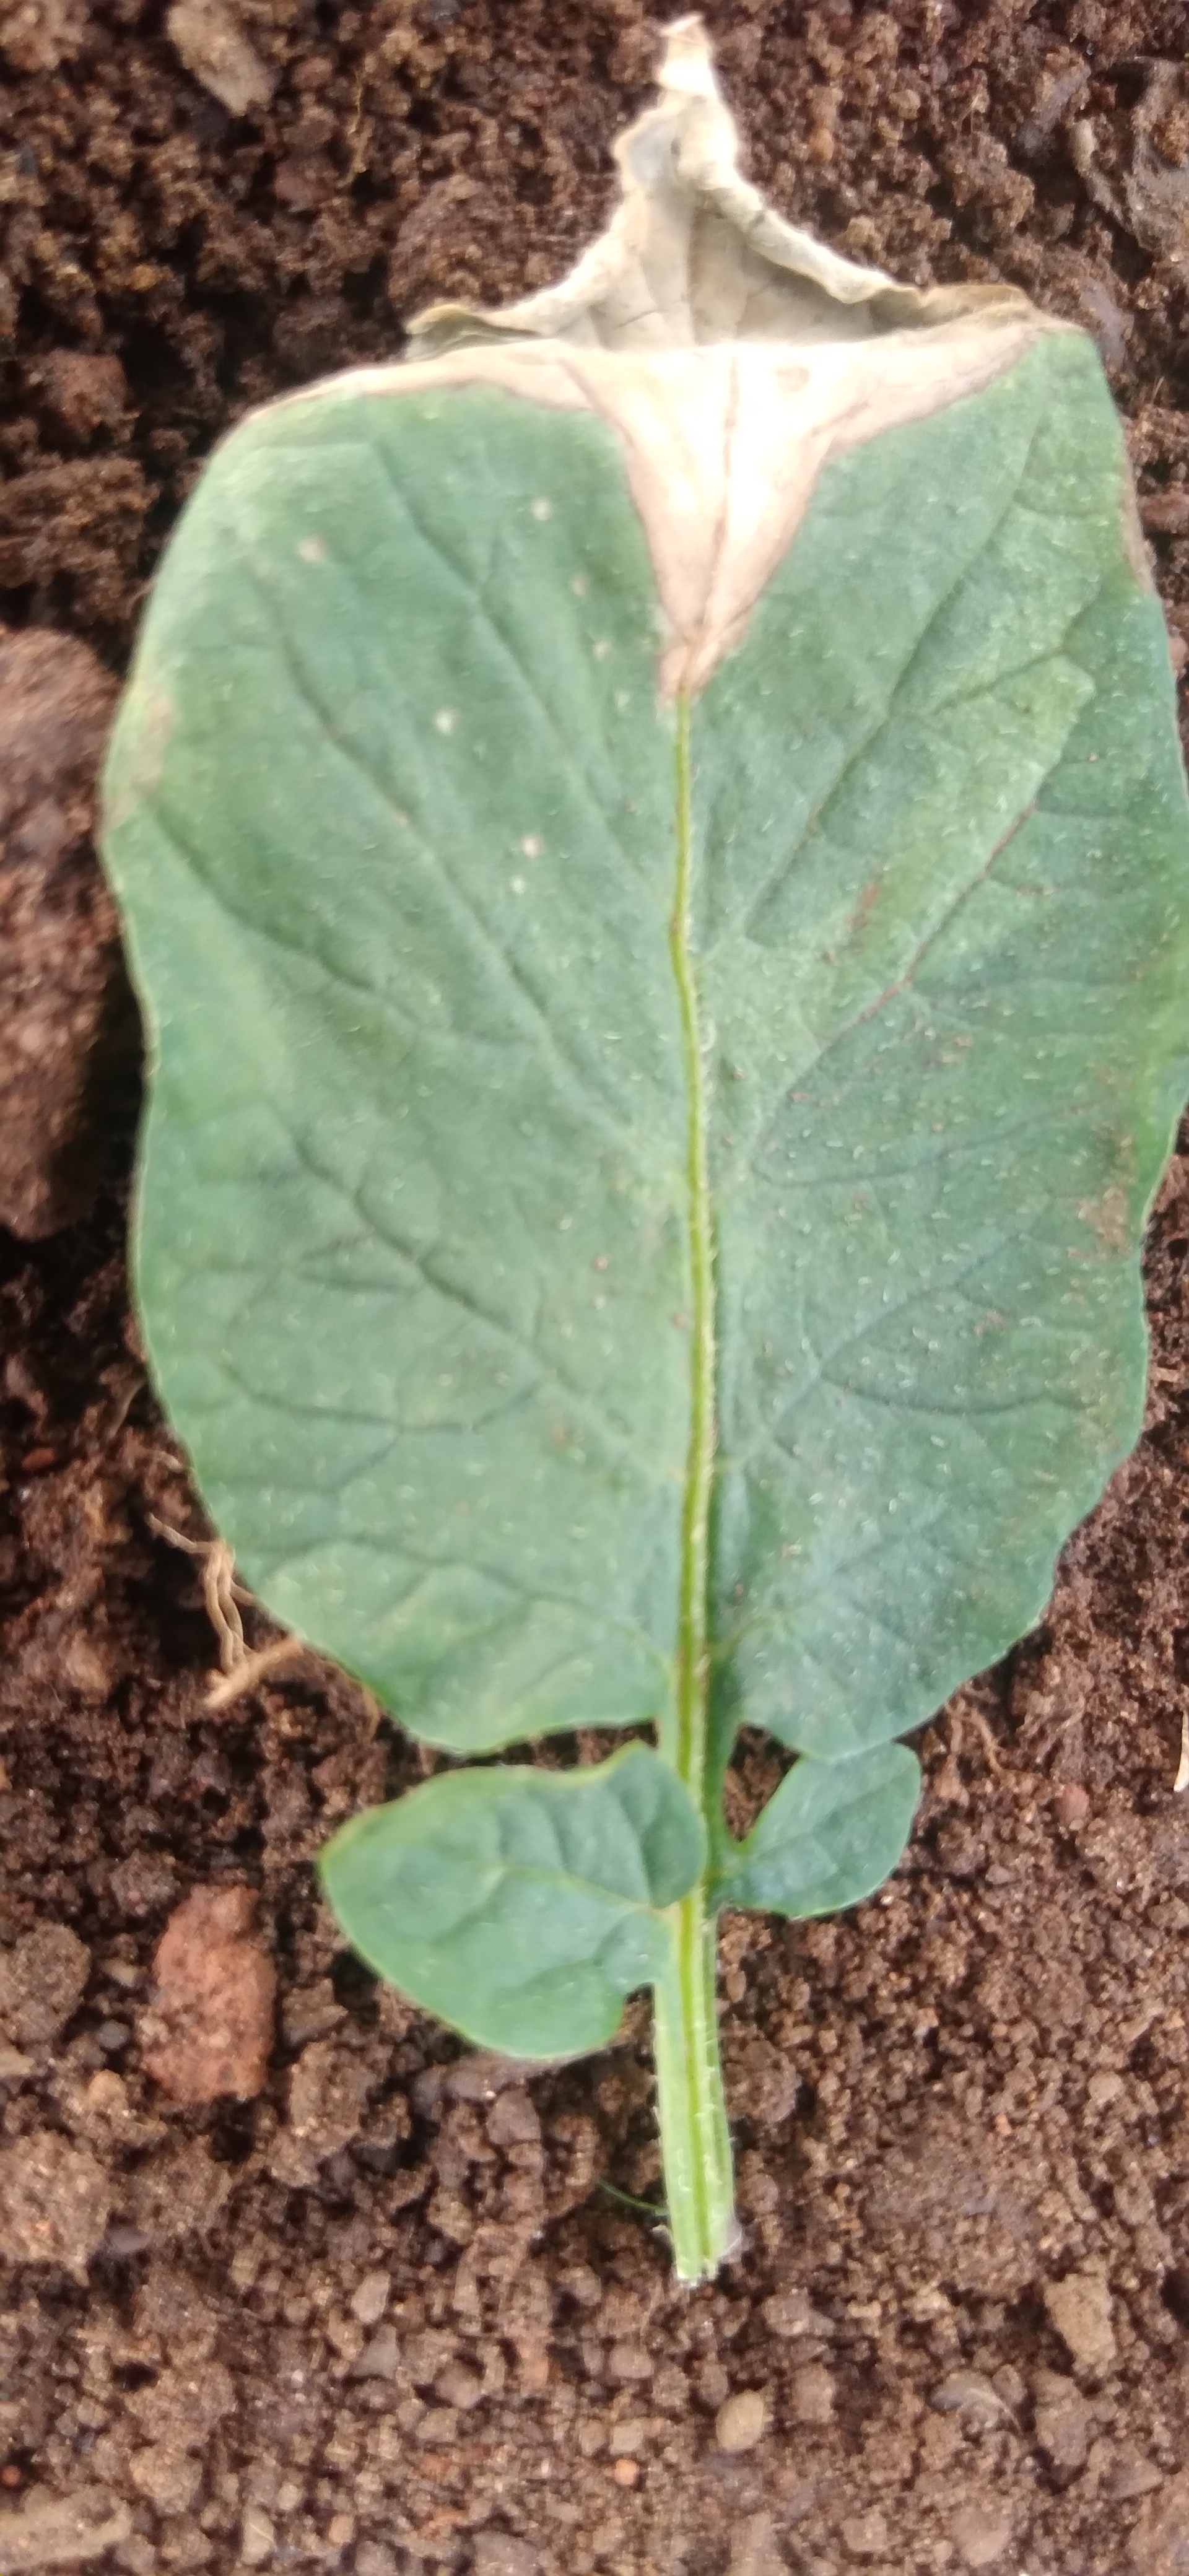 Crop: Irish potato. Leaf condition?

early blight
